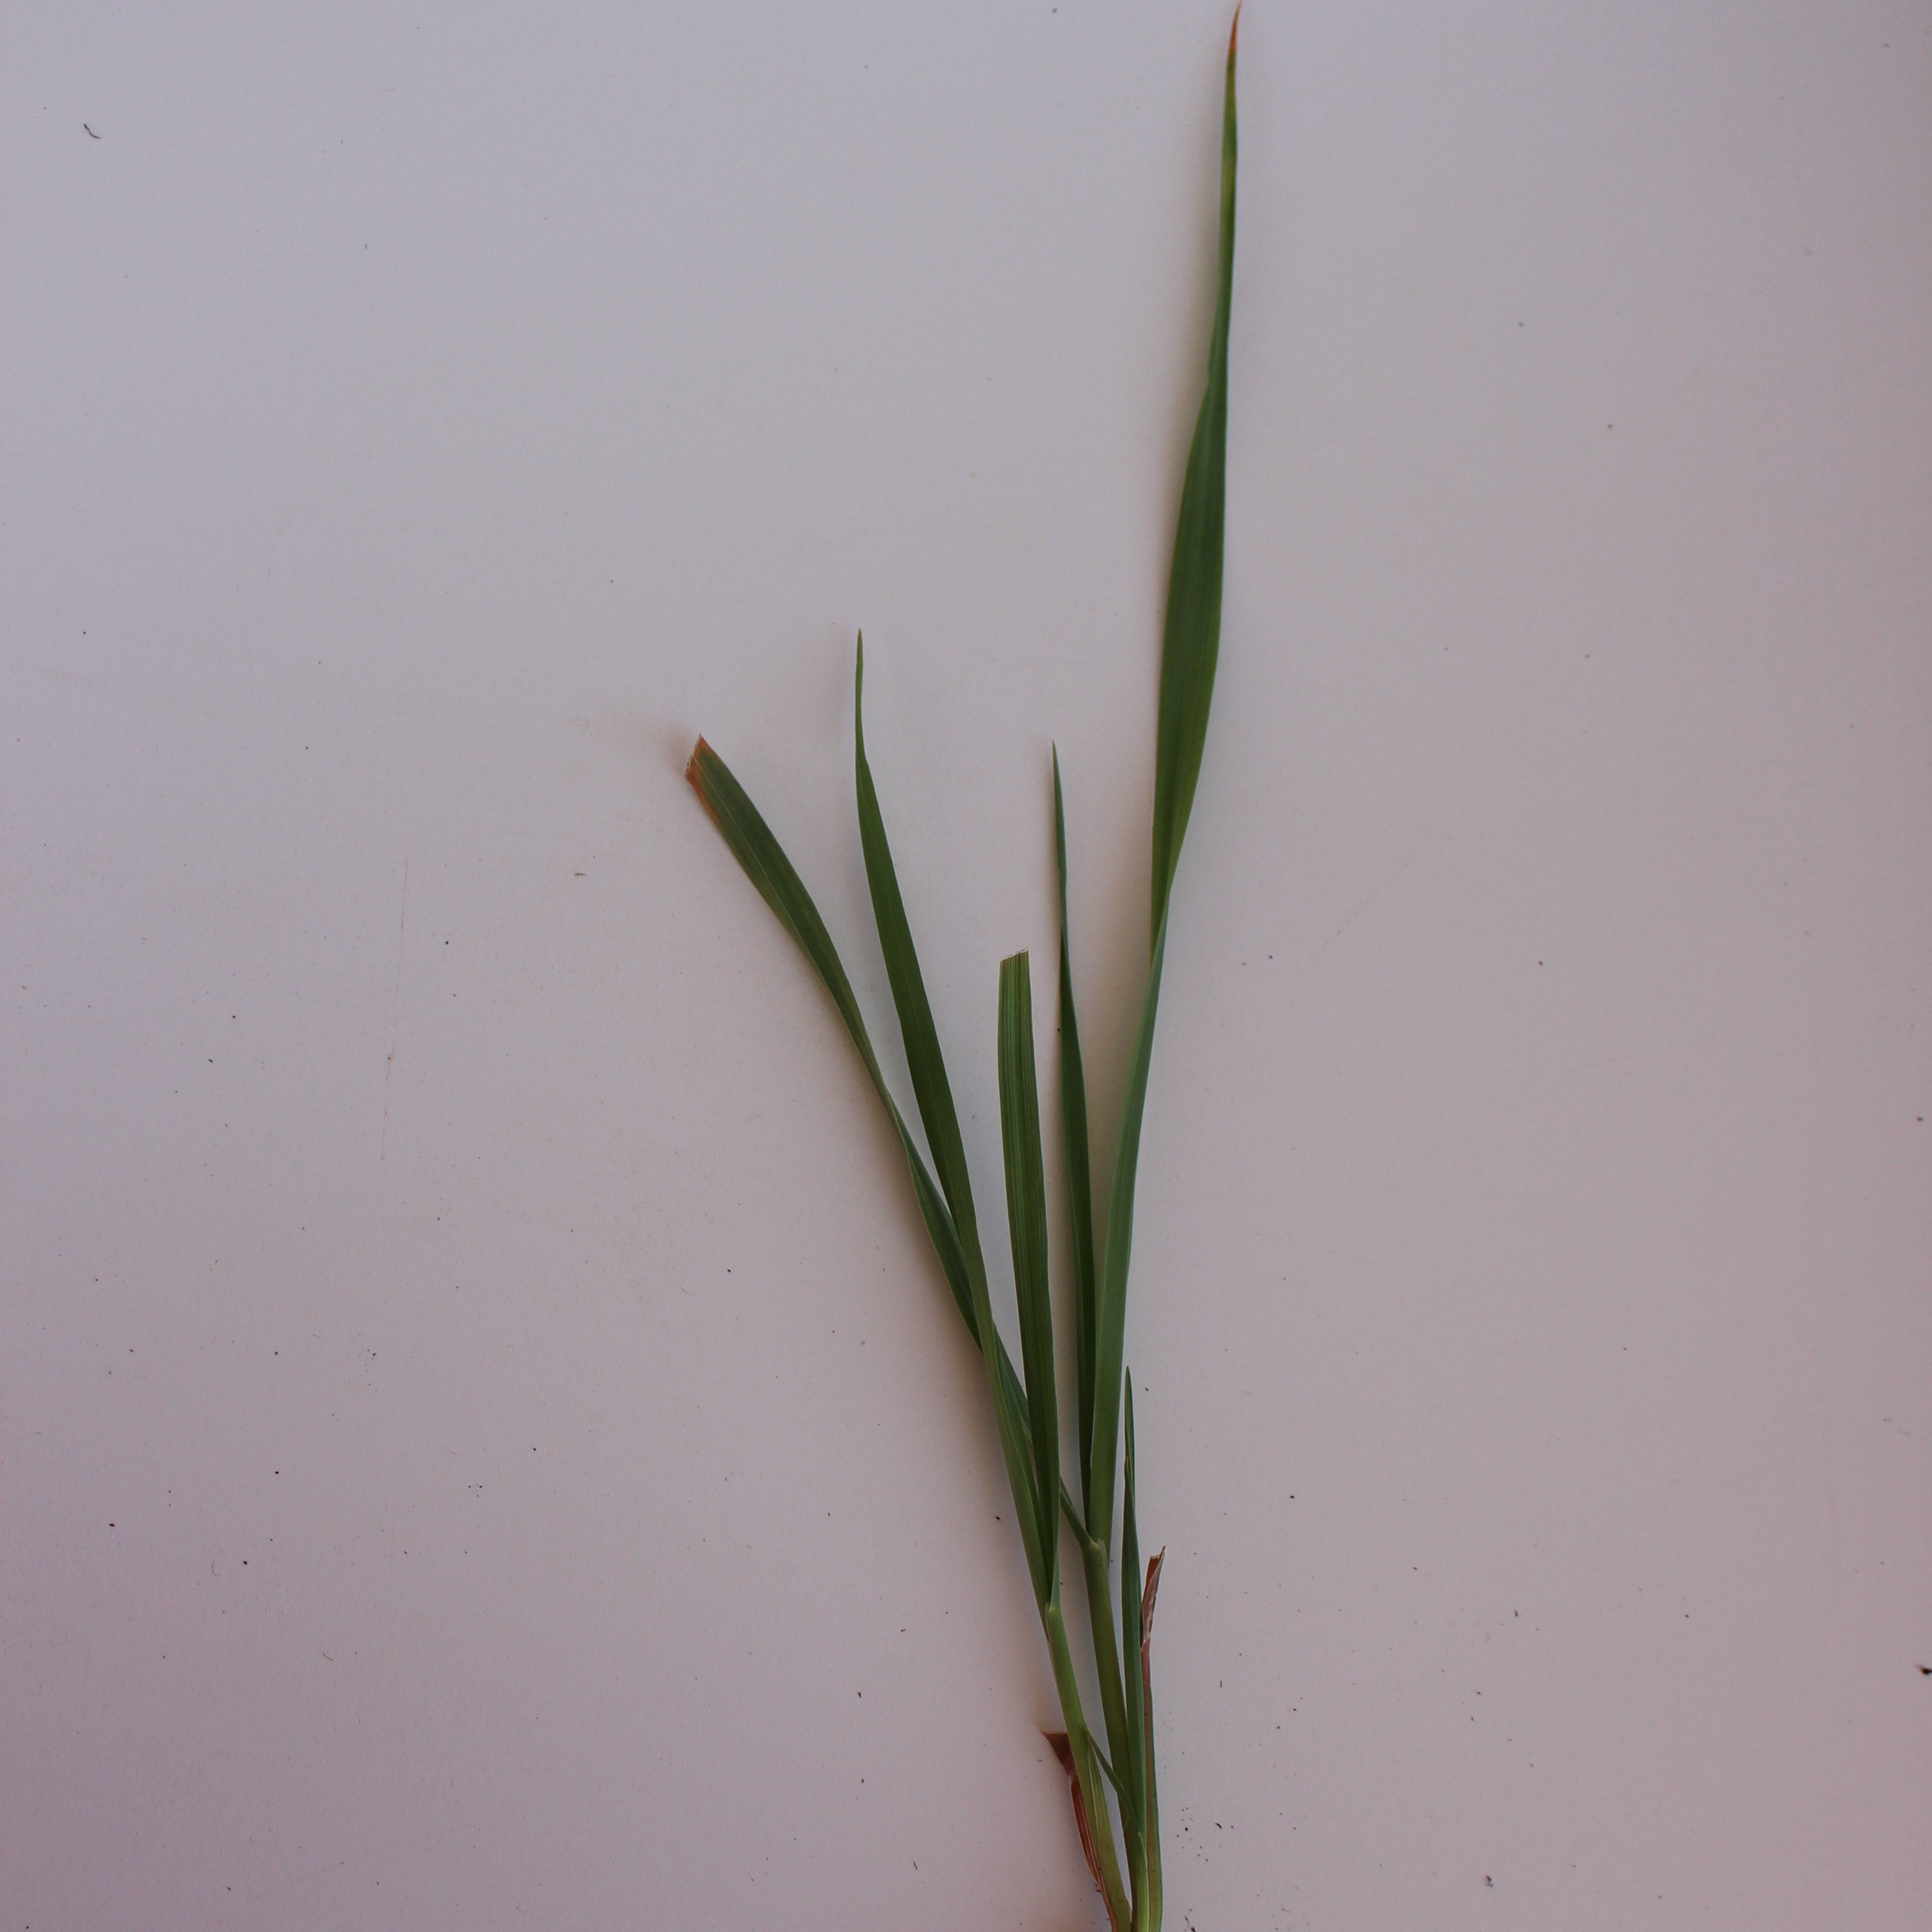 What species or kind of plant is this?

Avena sterilis
